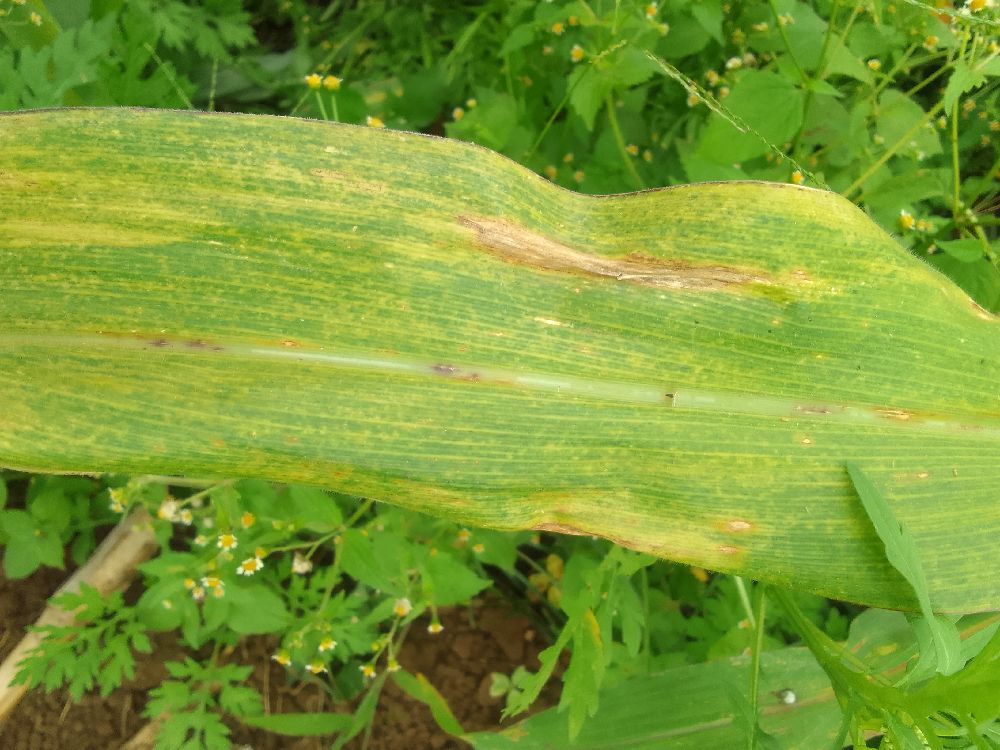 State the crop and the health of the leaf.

maize, maize lethal necrosis
